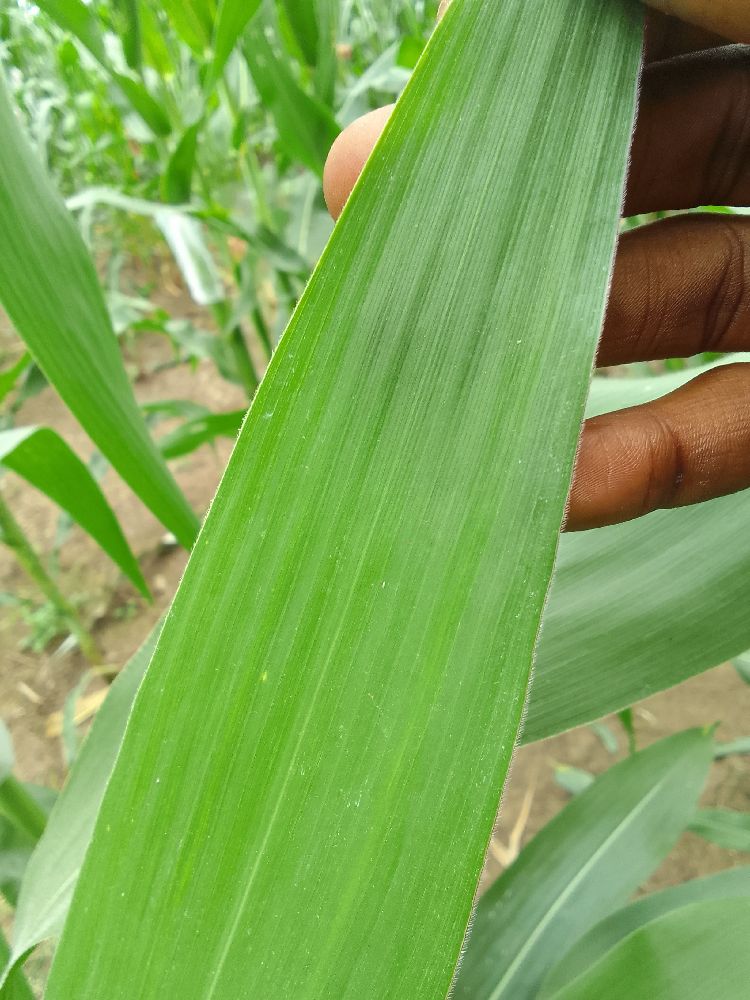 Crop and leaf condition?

maize, healthy
